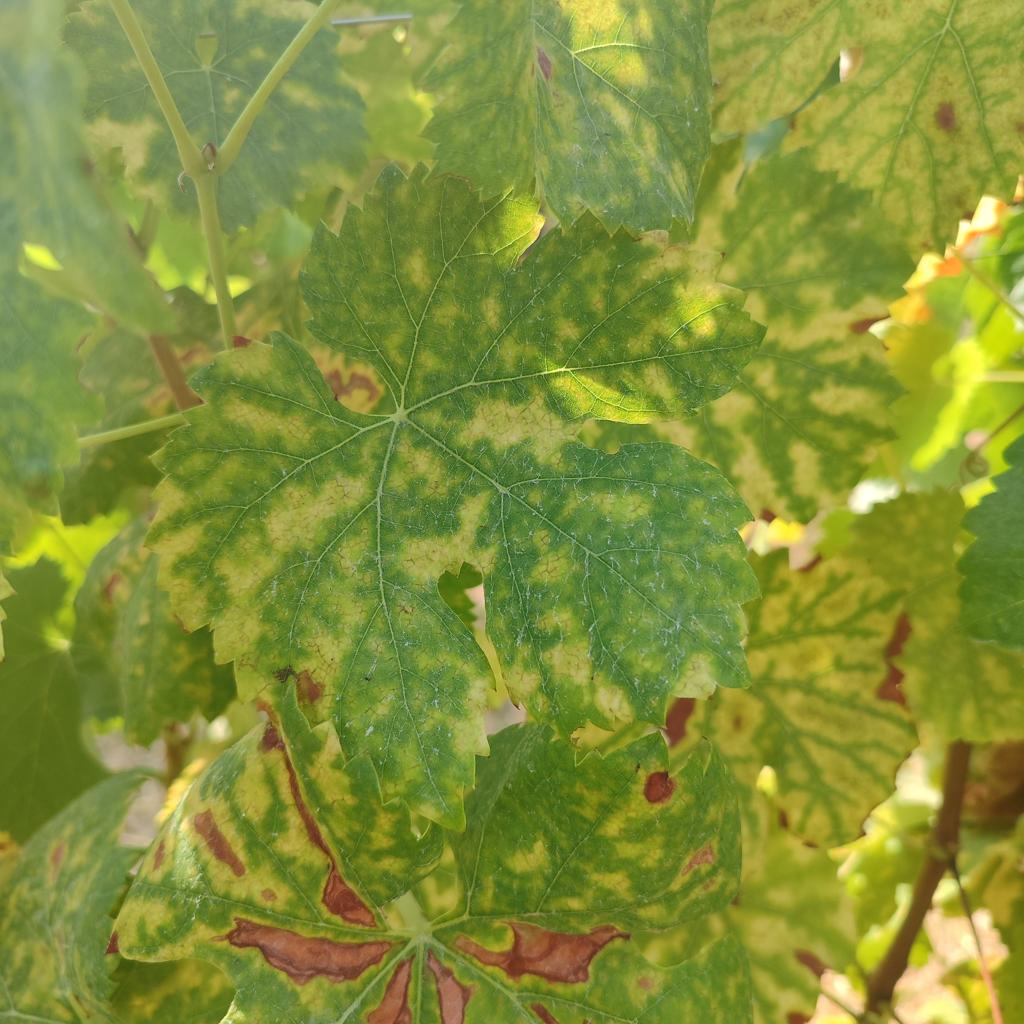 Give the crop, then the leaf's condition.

grapevine, esca complex
